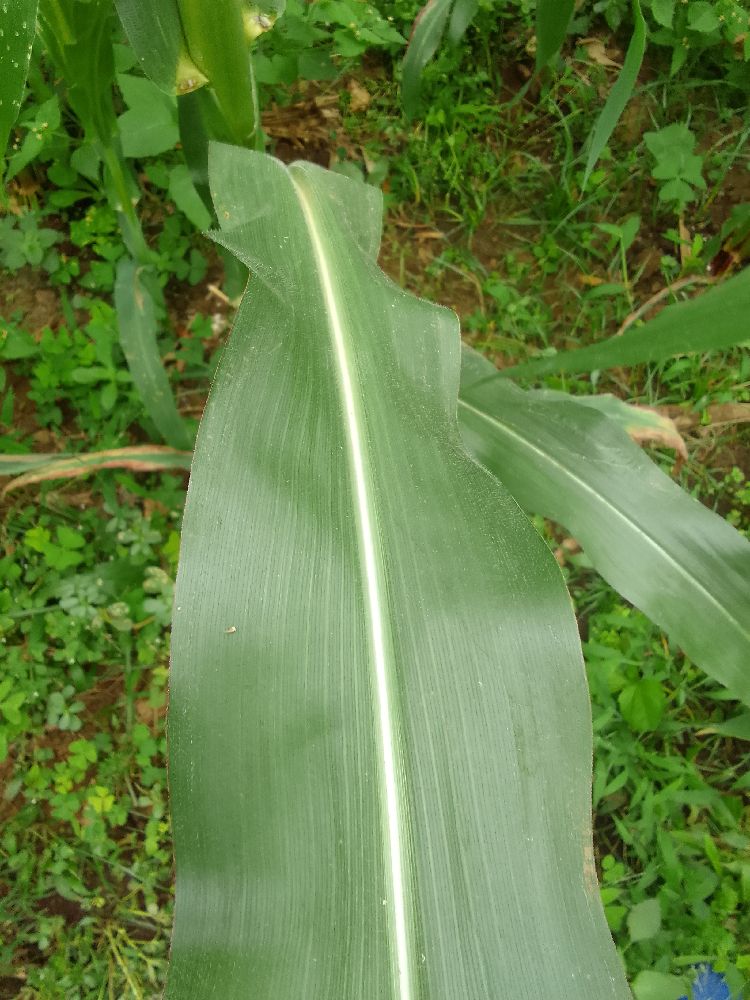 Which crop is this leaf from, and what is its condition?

maize, healthy
